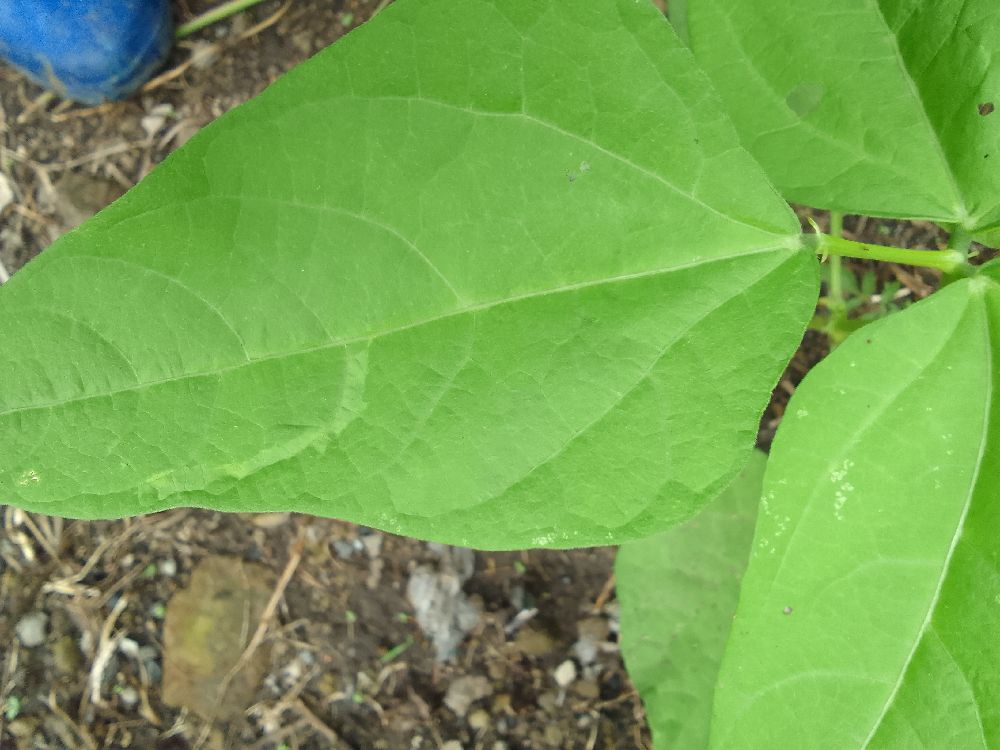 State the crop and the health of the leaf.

common bean, healthy
